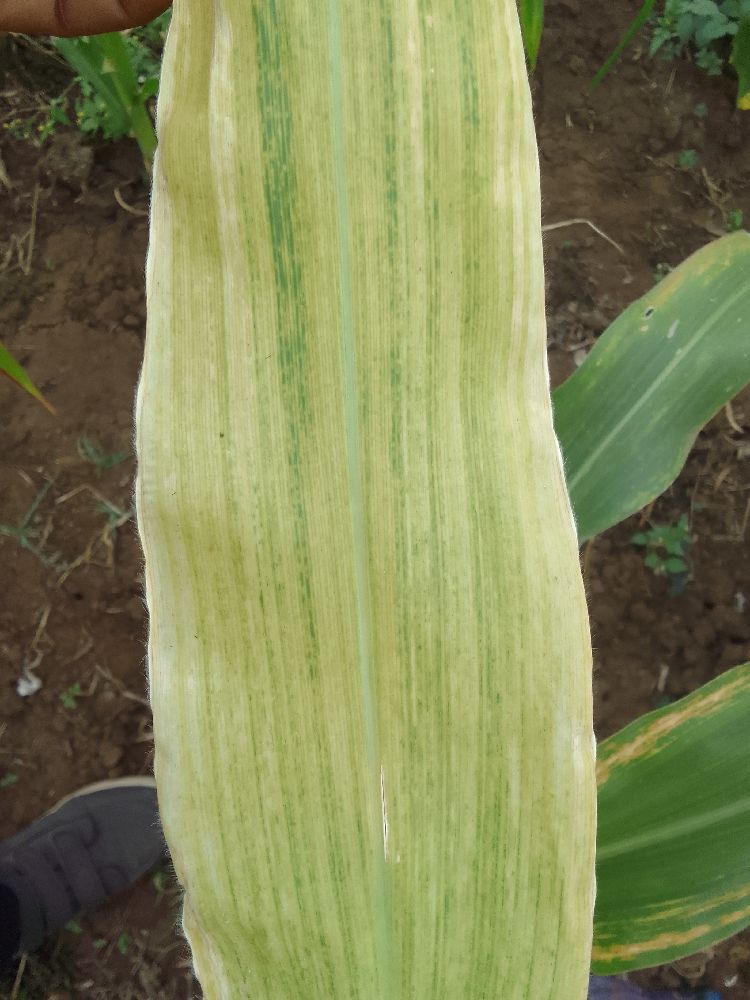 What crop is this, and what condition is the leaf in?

maize, maize lethal necrosis
